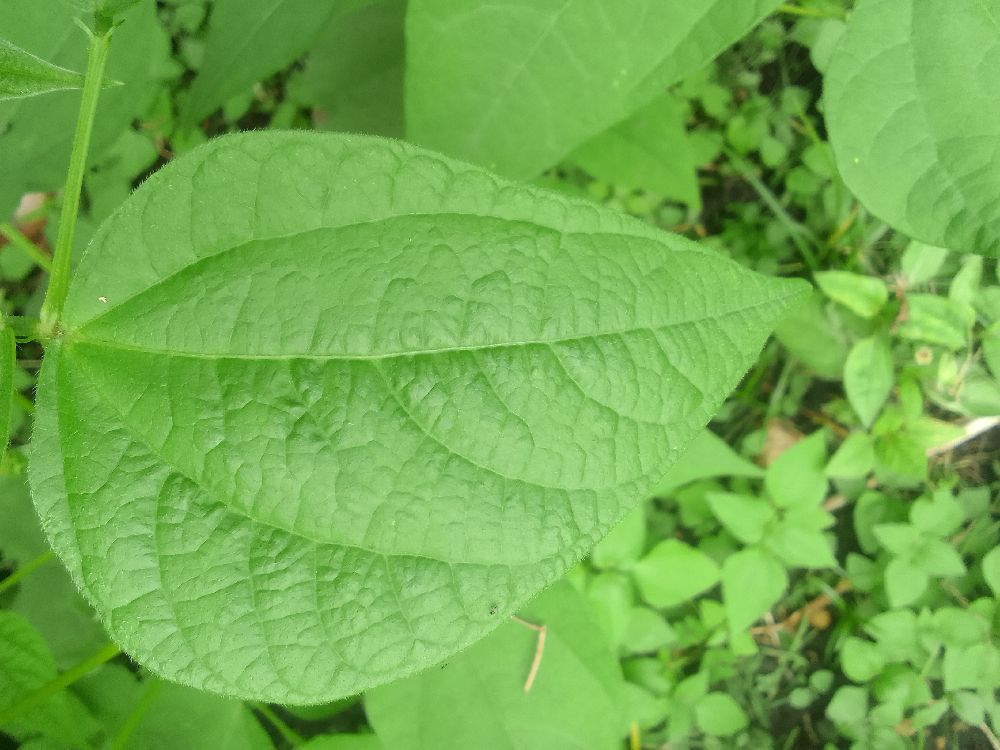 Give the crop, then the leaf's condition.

common bean, healthy
